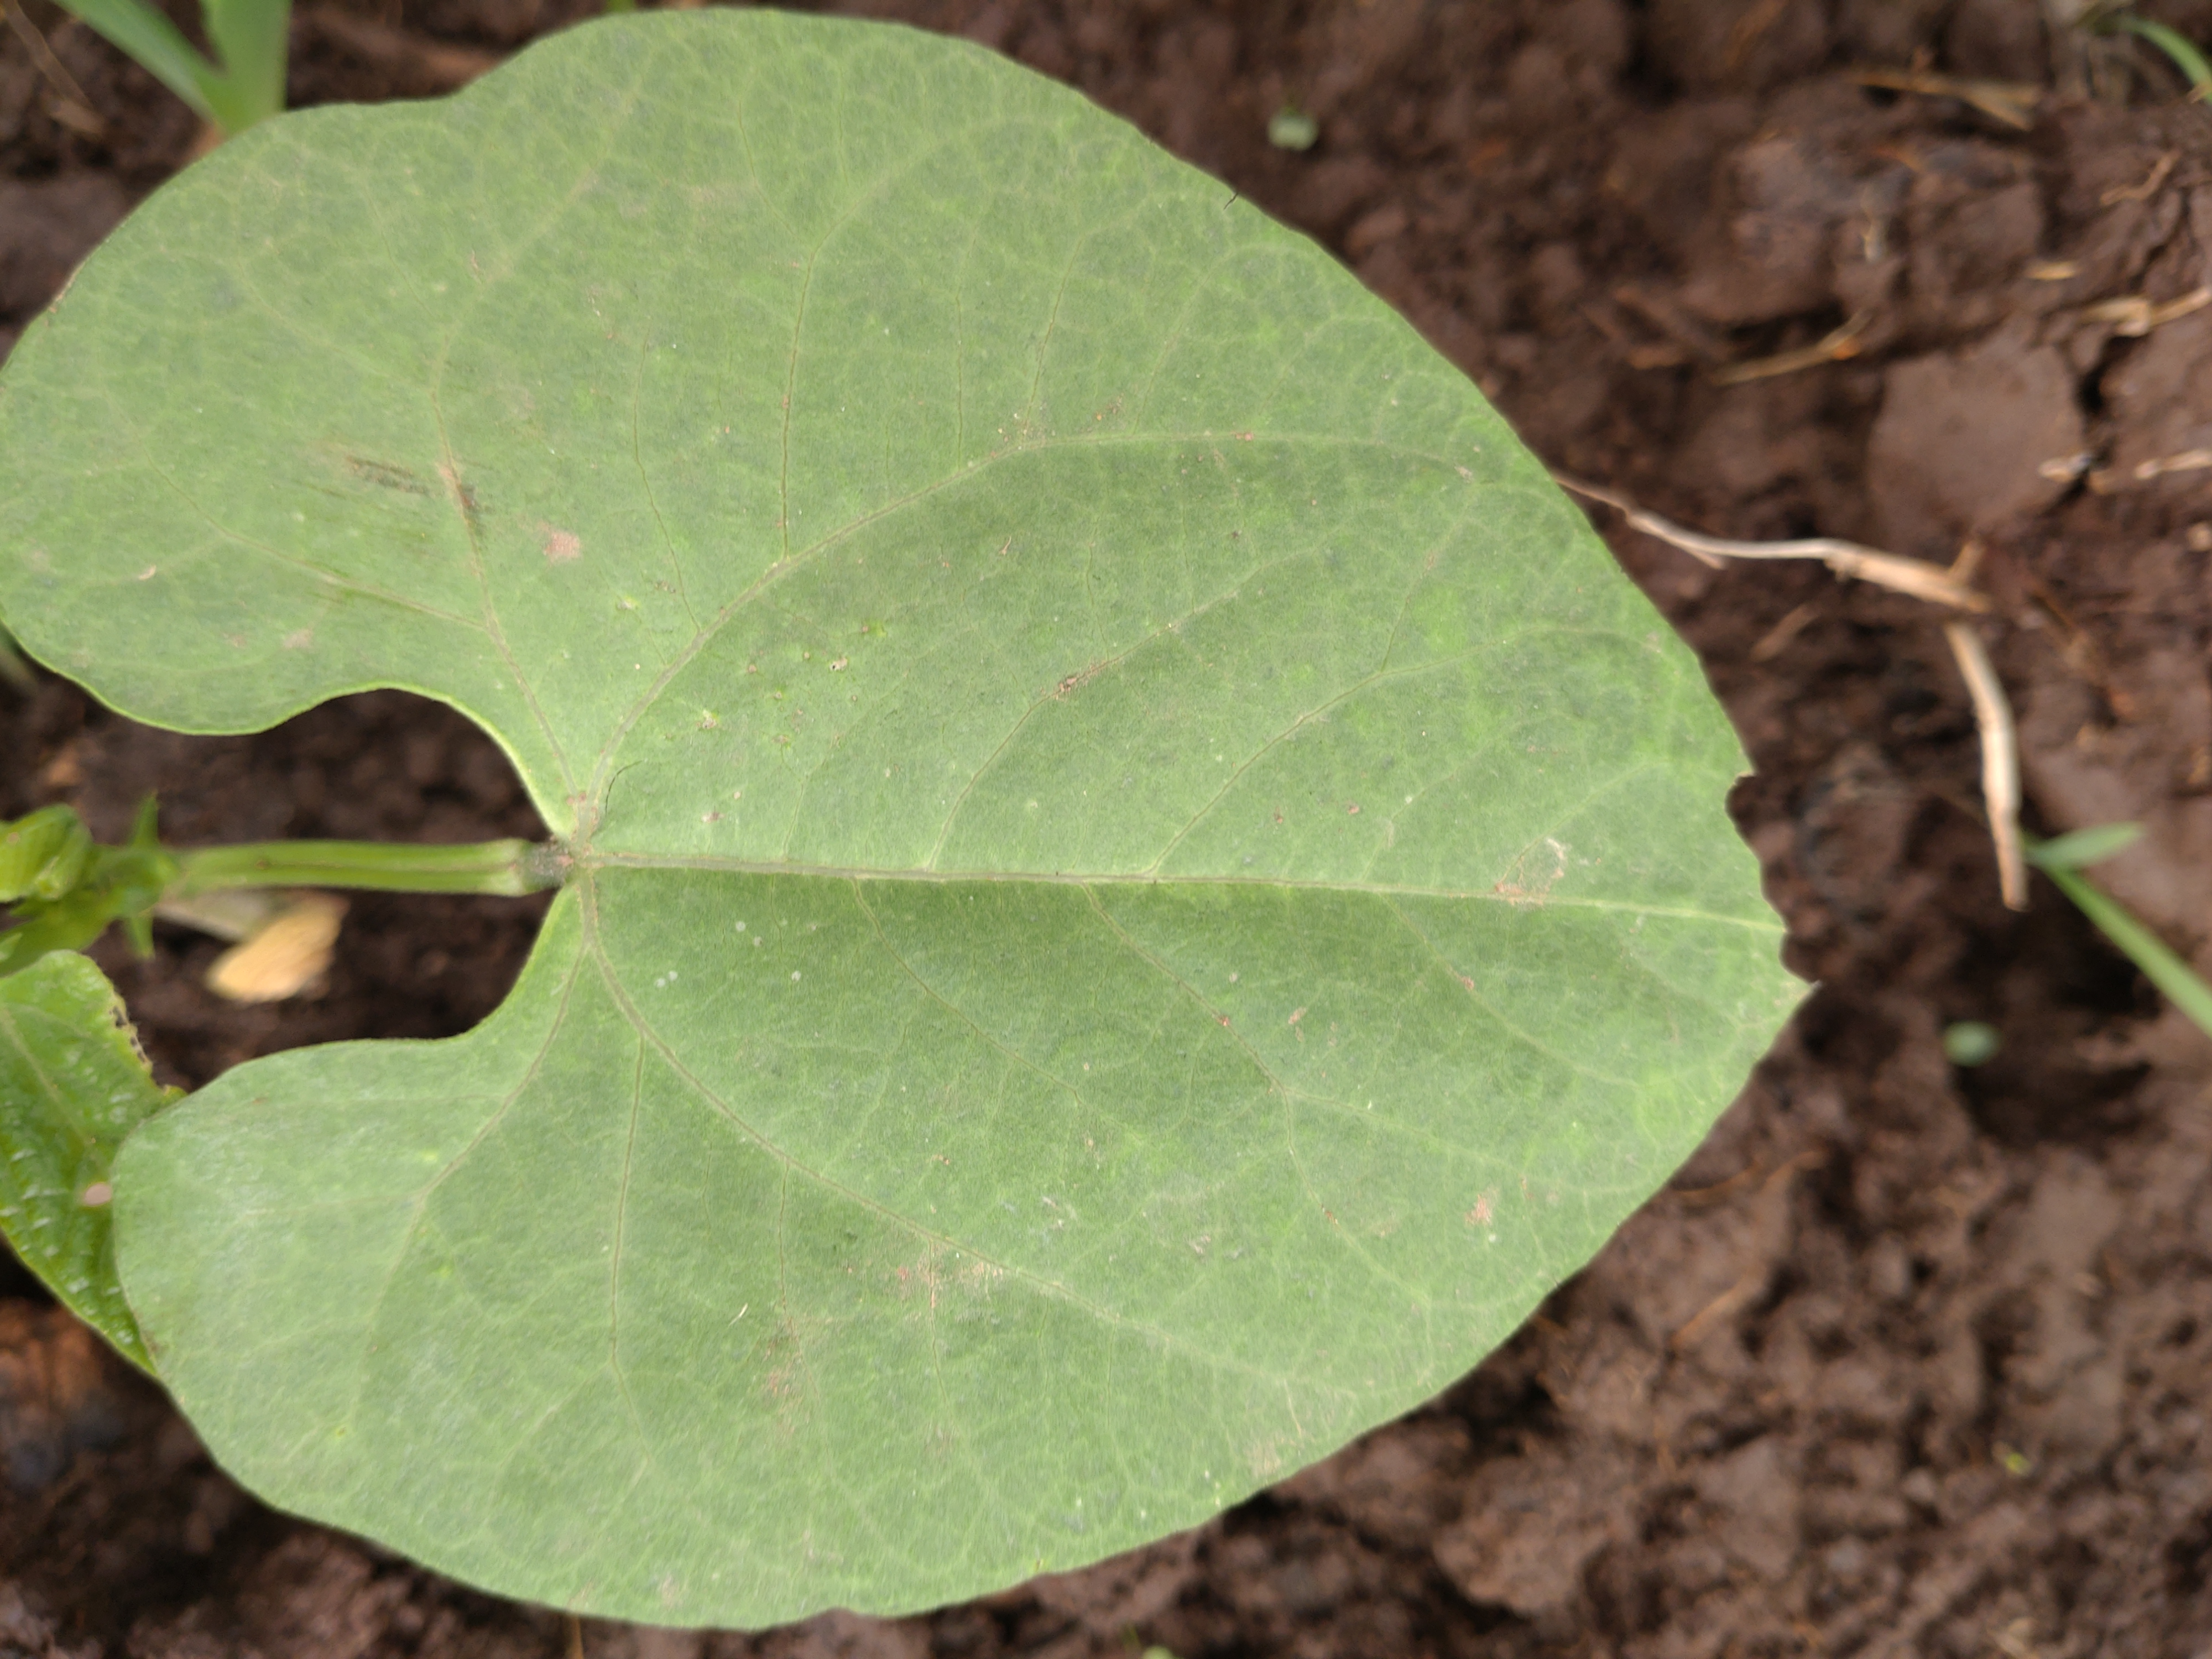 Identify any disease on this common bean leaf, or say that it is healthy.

healthy
